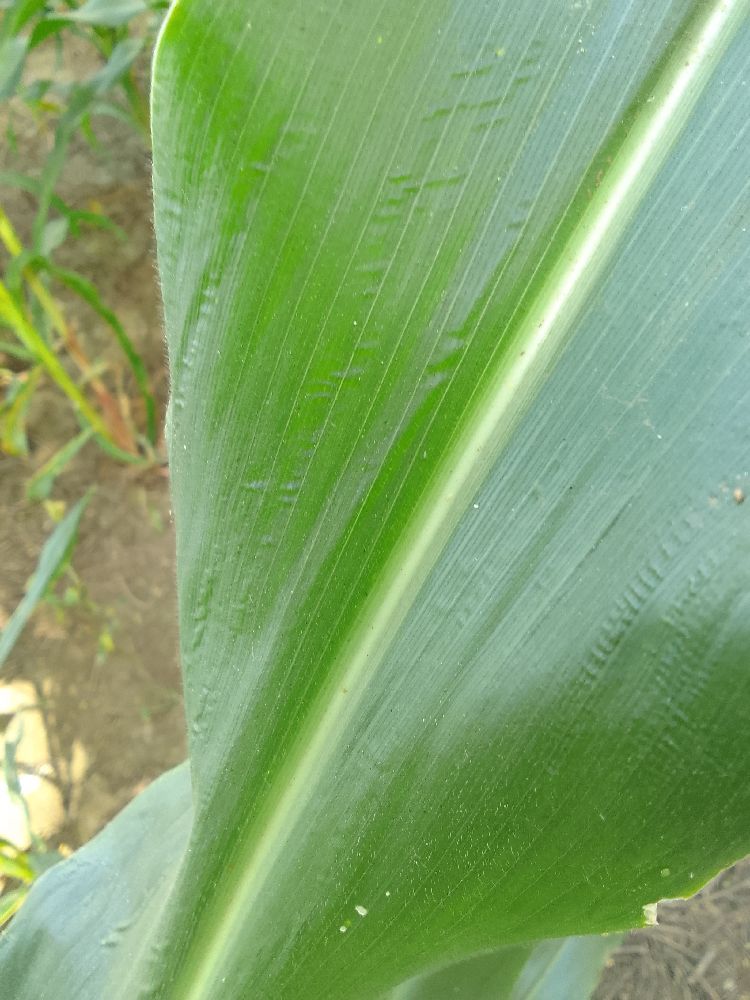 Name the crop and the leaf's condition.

maize, healthy
